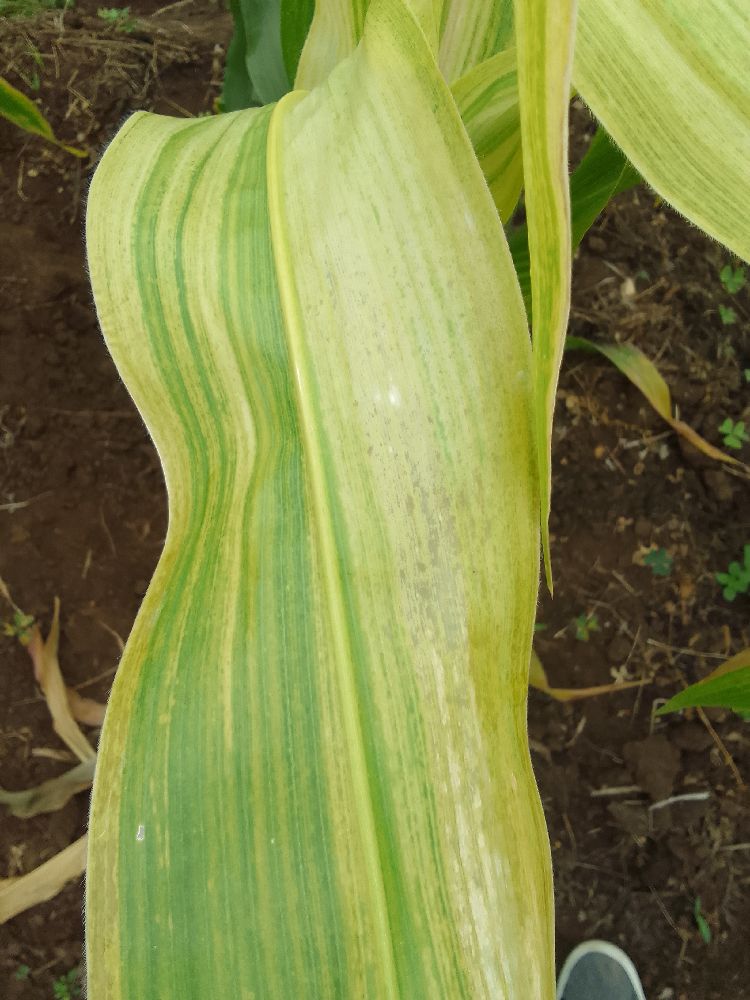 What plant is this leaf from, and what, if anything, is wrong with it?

maize, maize lethal necrosis
